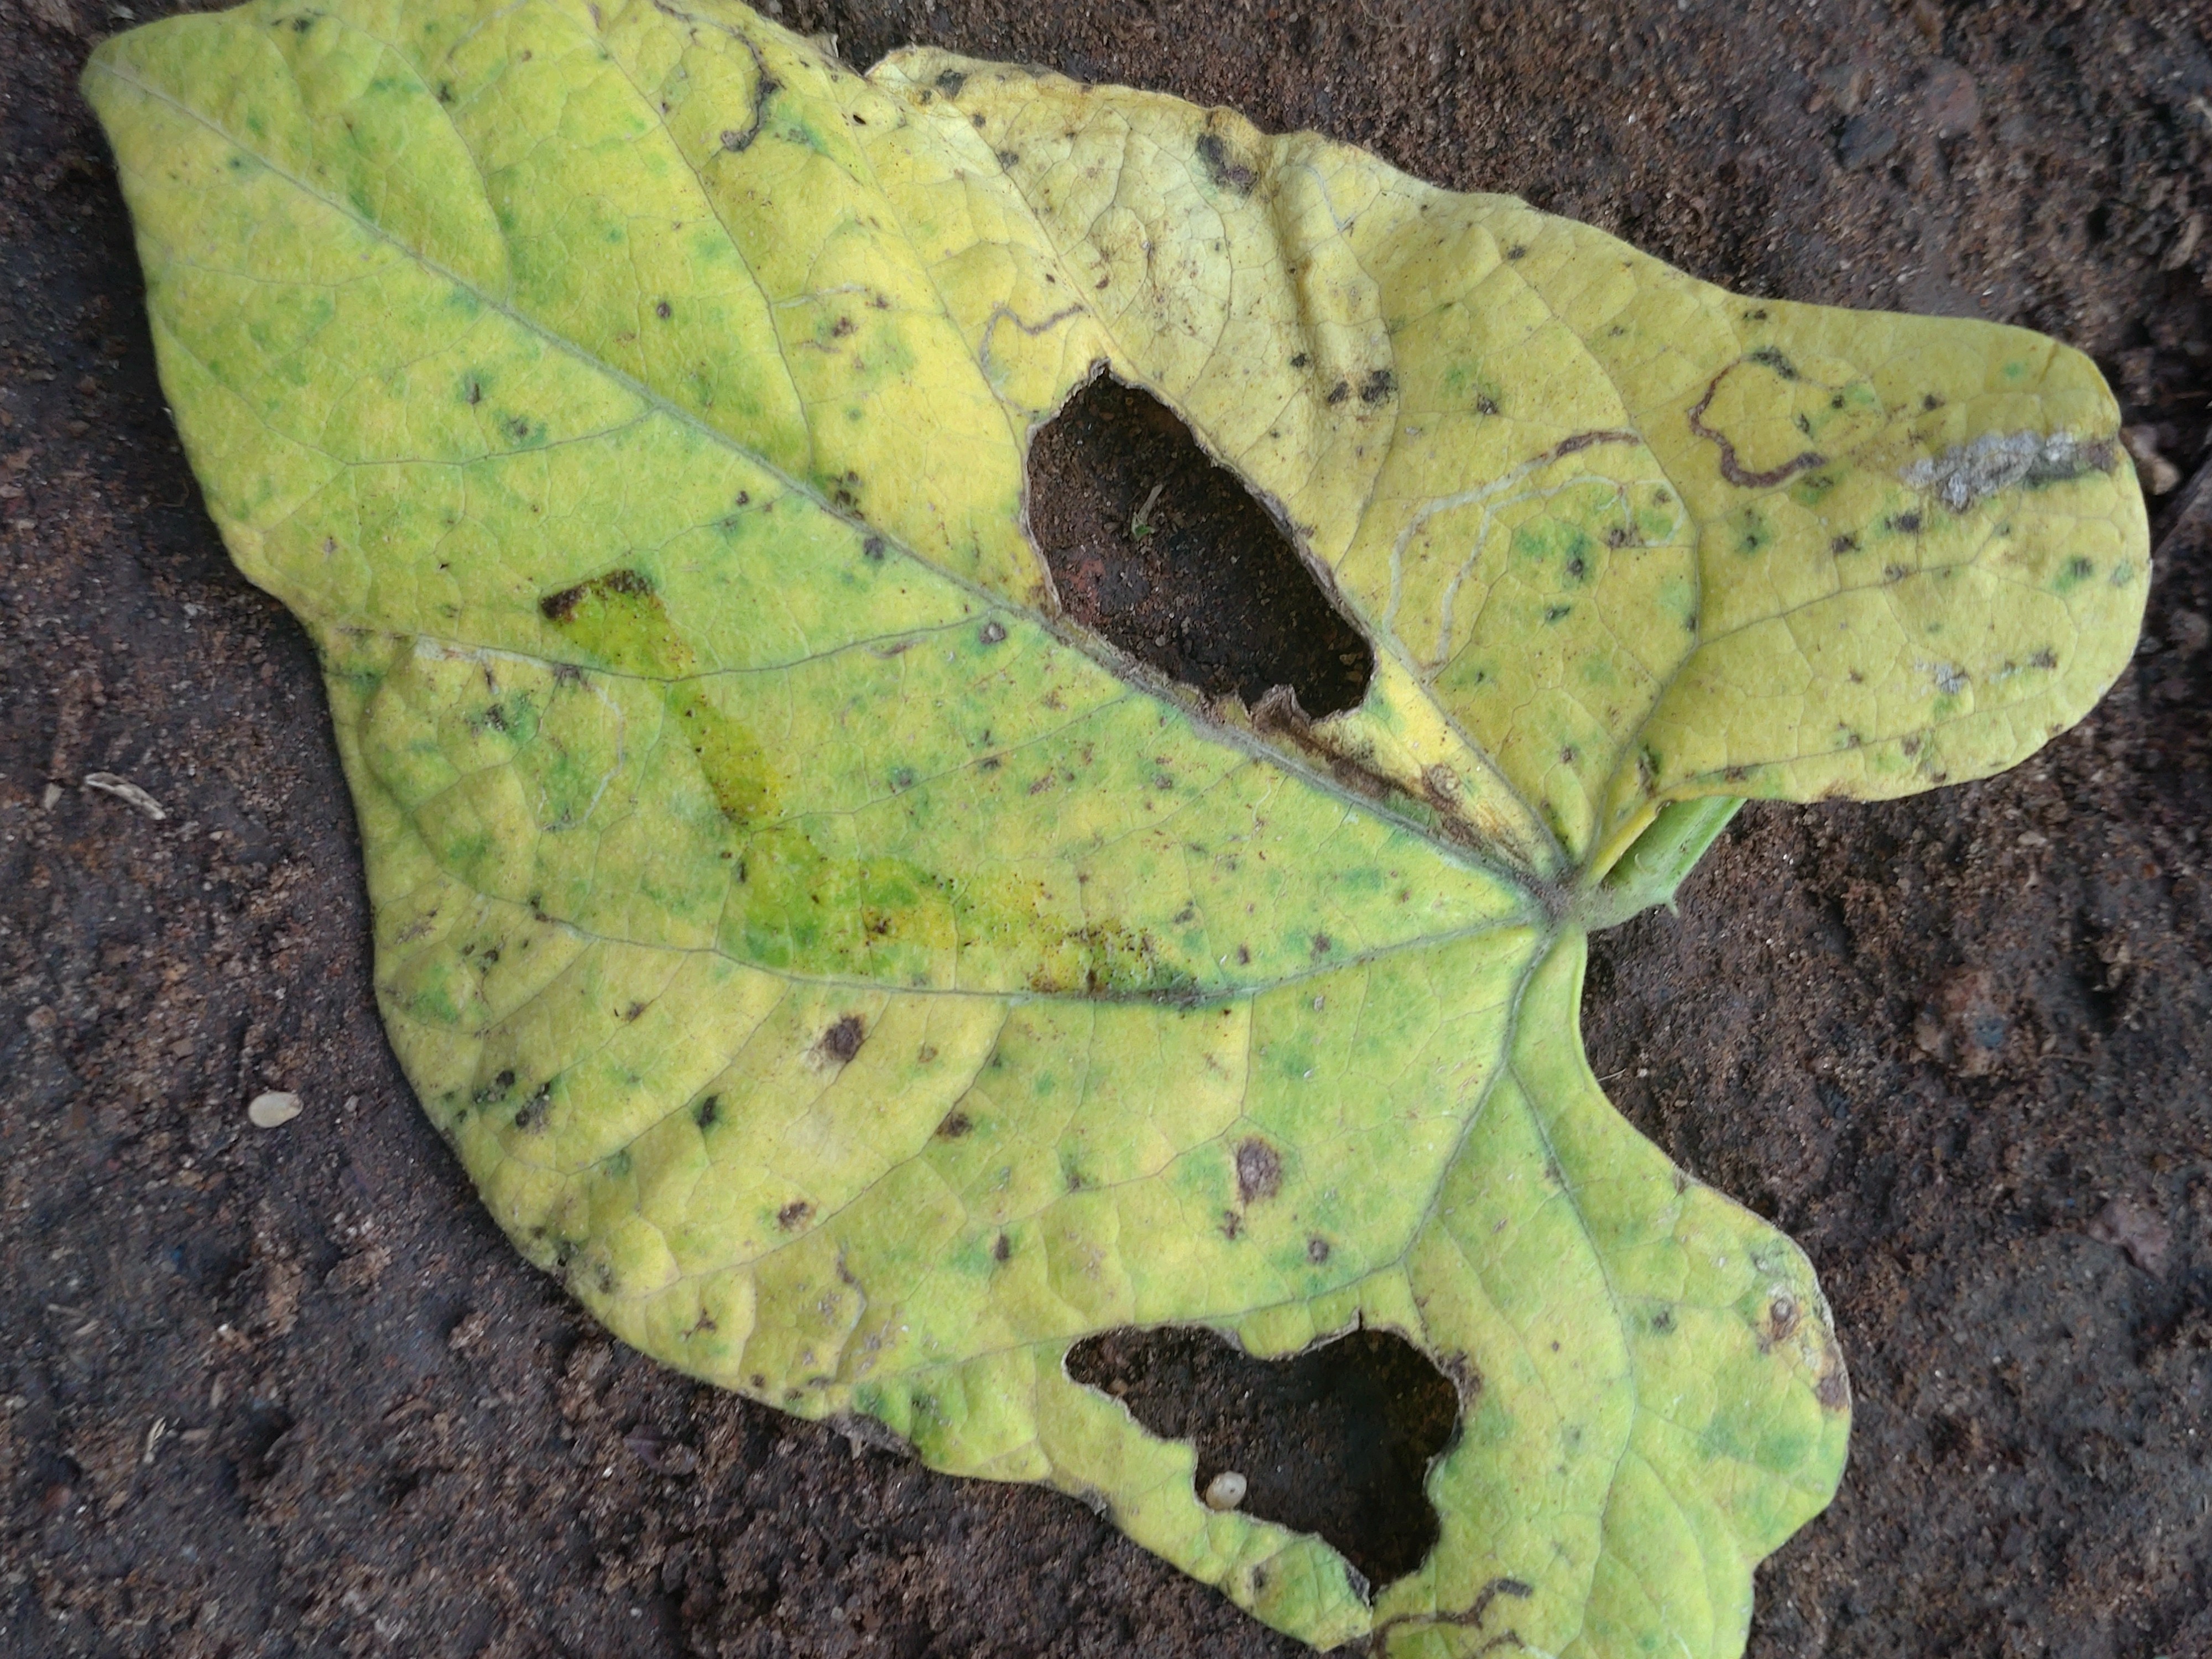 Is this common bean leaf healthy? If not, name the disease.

rust
